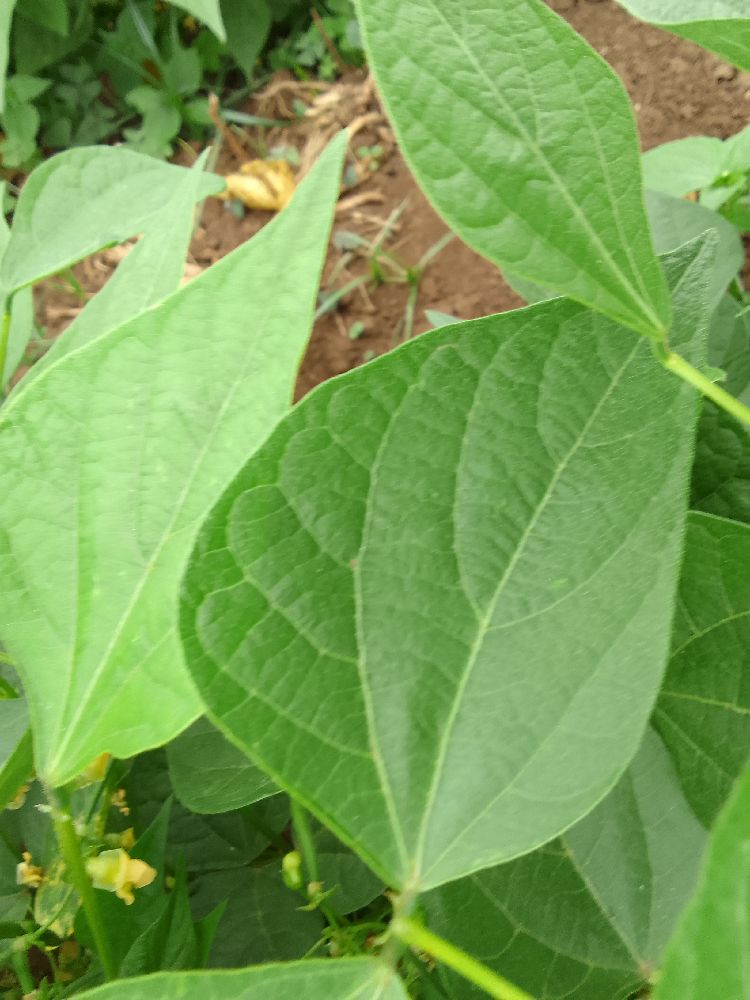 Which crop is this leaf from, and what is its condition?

common bean, healthy
